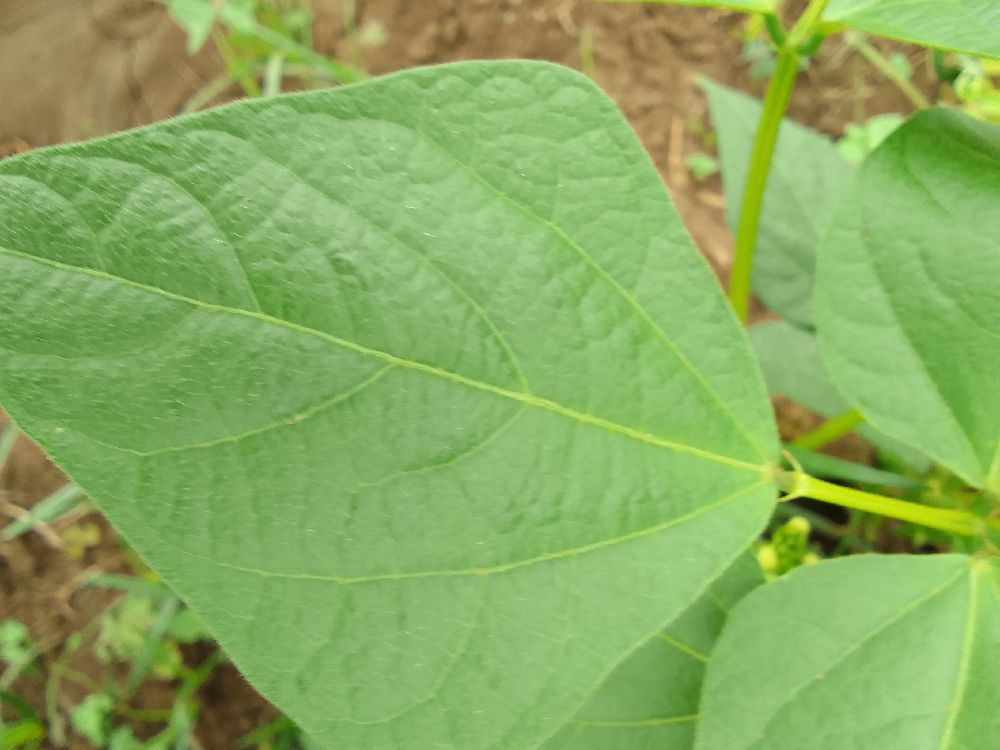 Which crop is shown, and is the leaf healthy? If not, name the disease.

common bean, healthy
